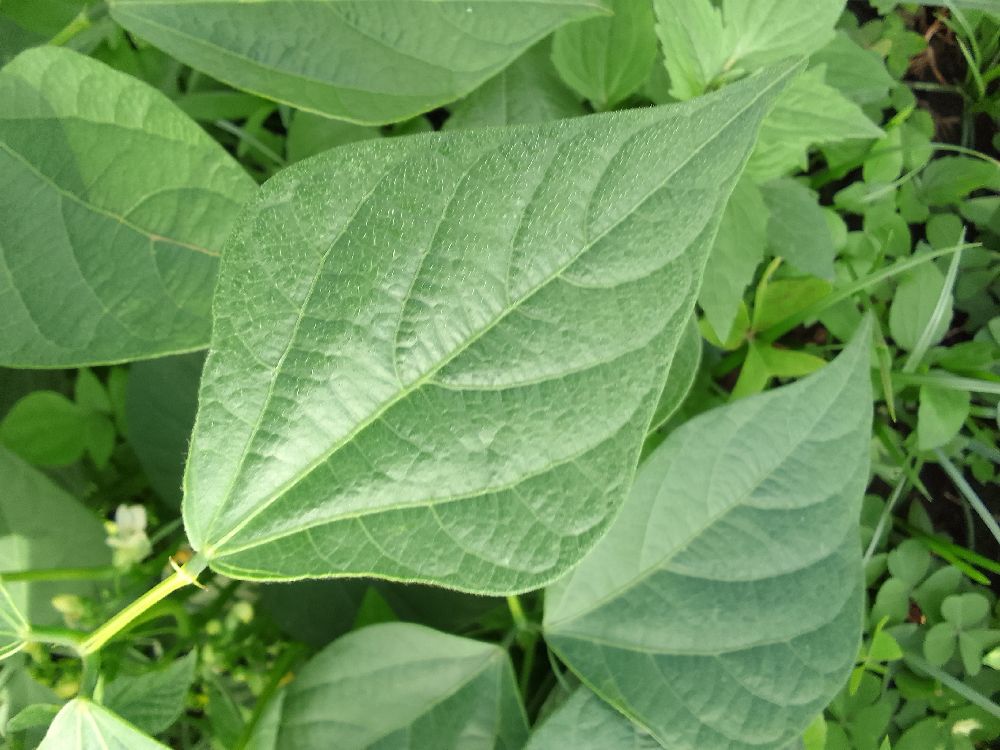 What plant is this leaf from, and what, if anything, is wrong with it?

common bean, healthy
